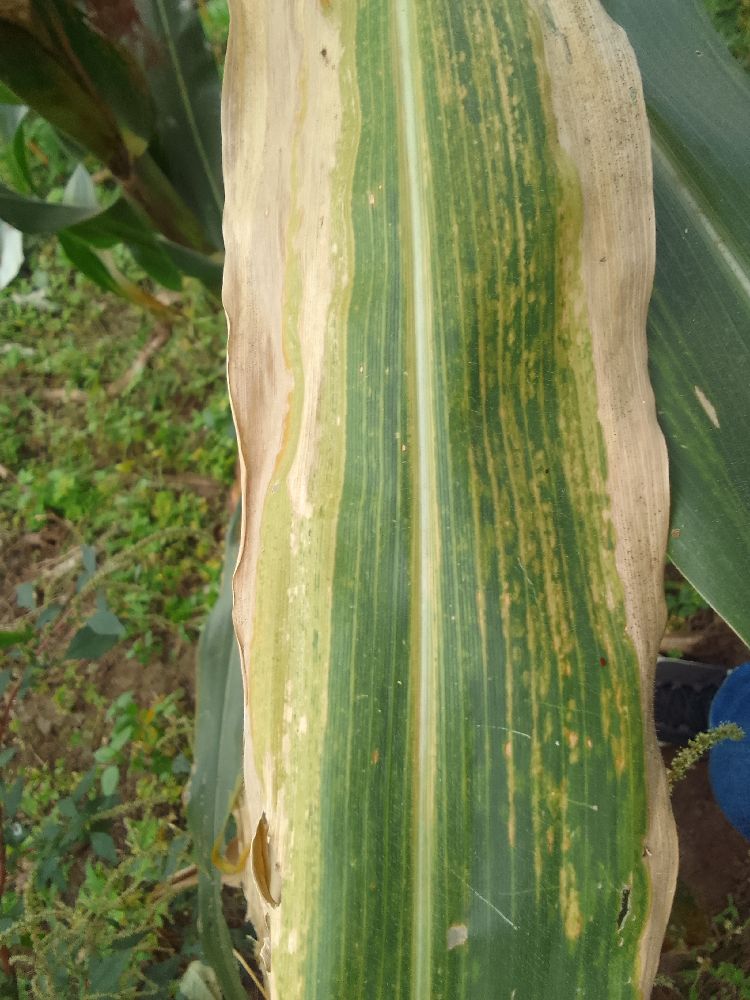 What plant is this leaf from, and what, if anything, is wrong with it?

maize, maize lethal necrosis
